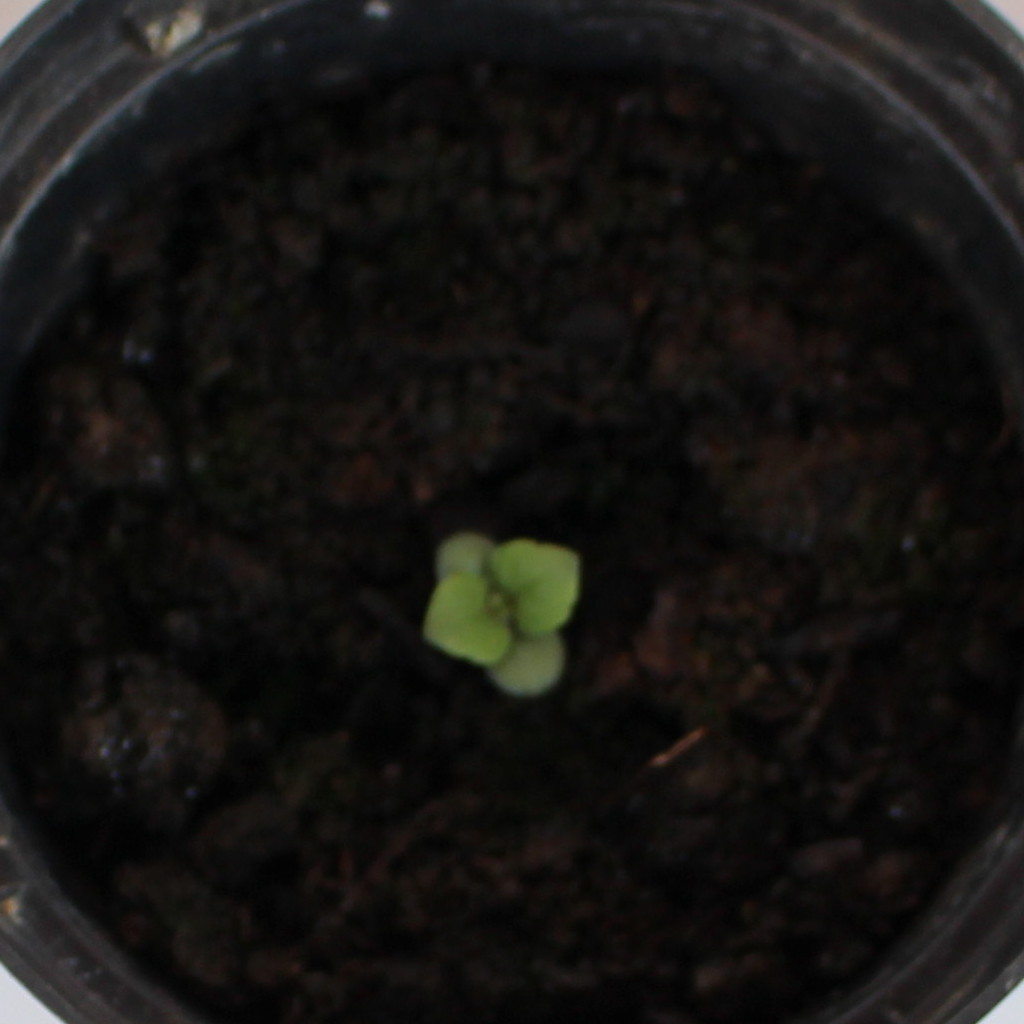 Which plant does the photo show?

Veronica persica
